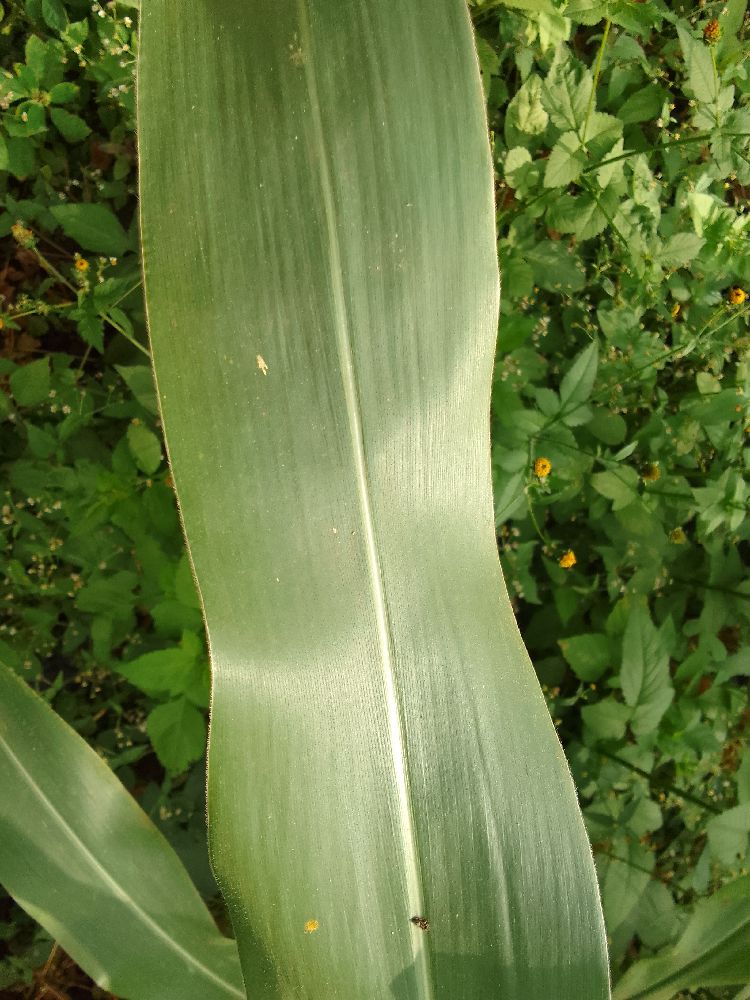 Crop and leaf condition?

maize, healthy
